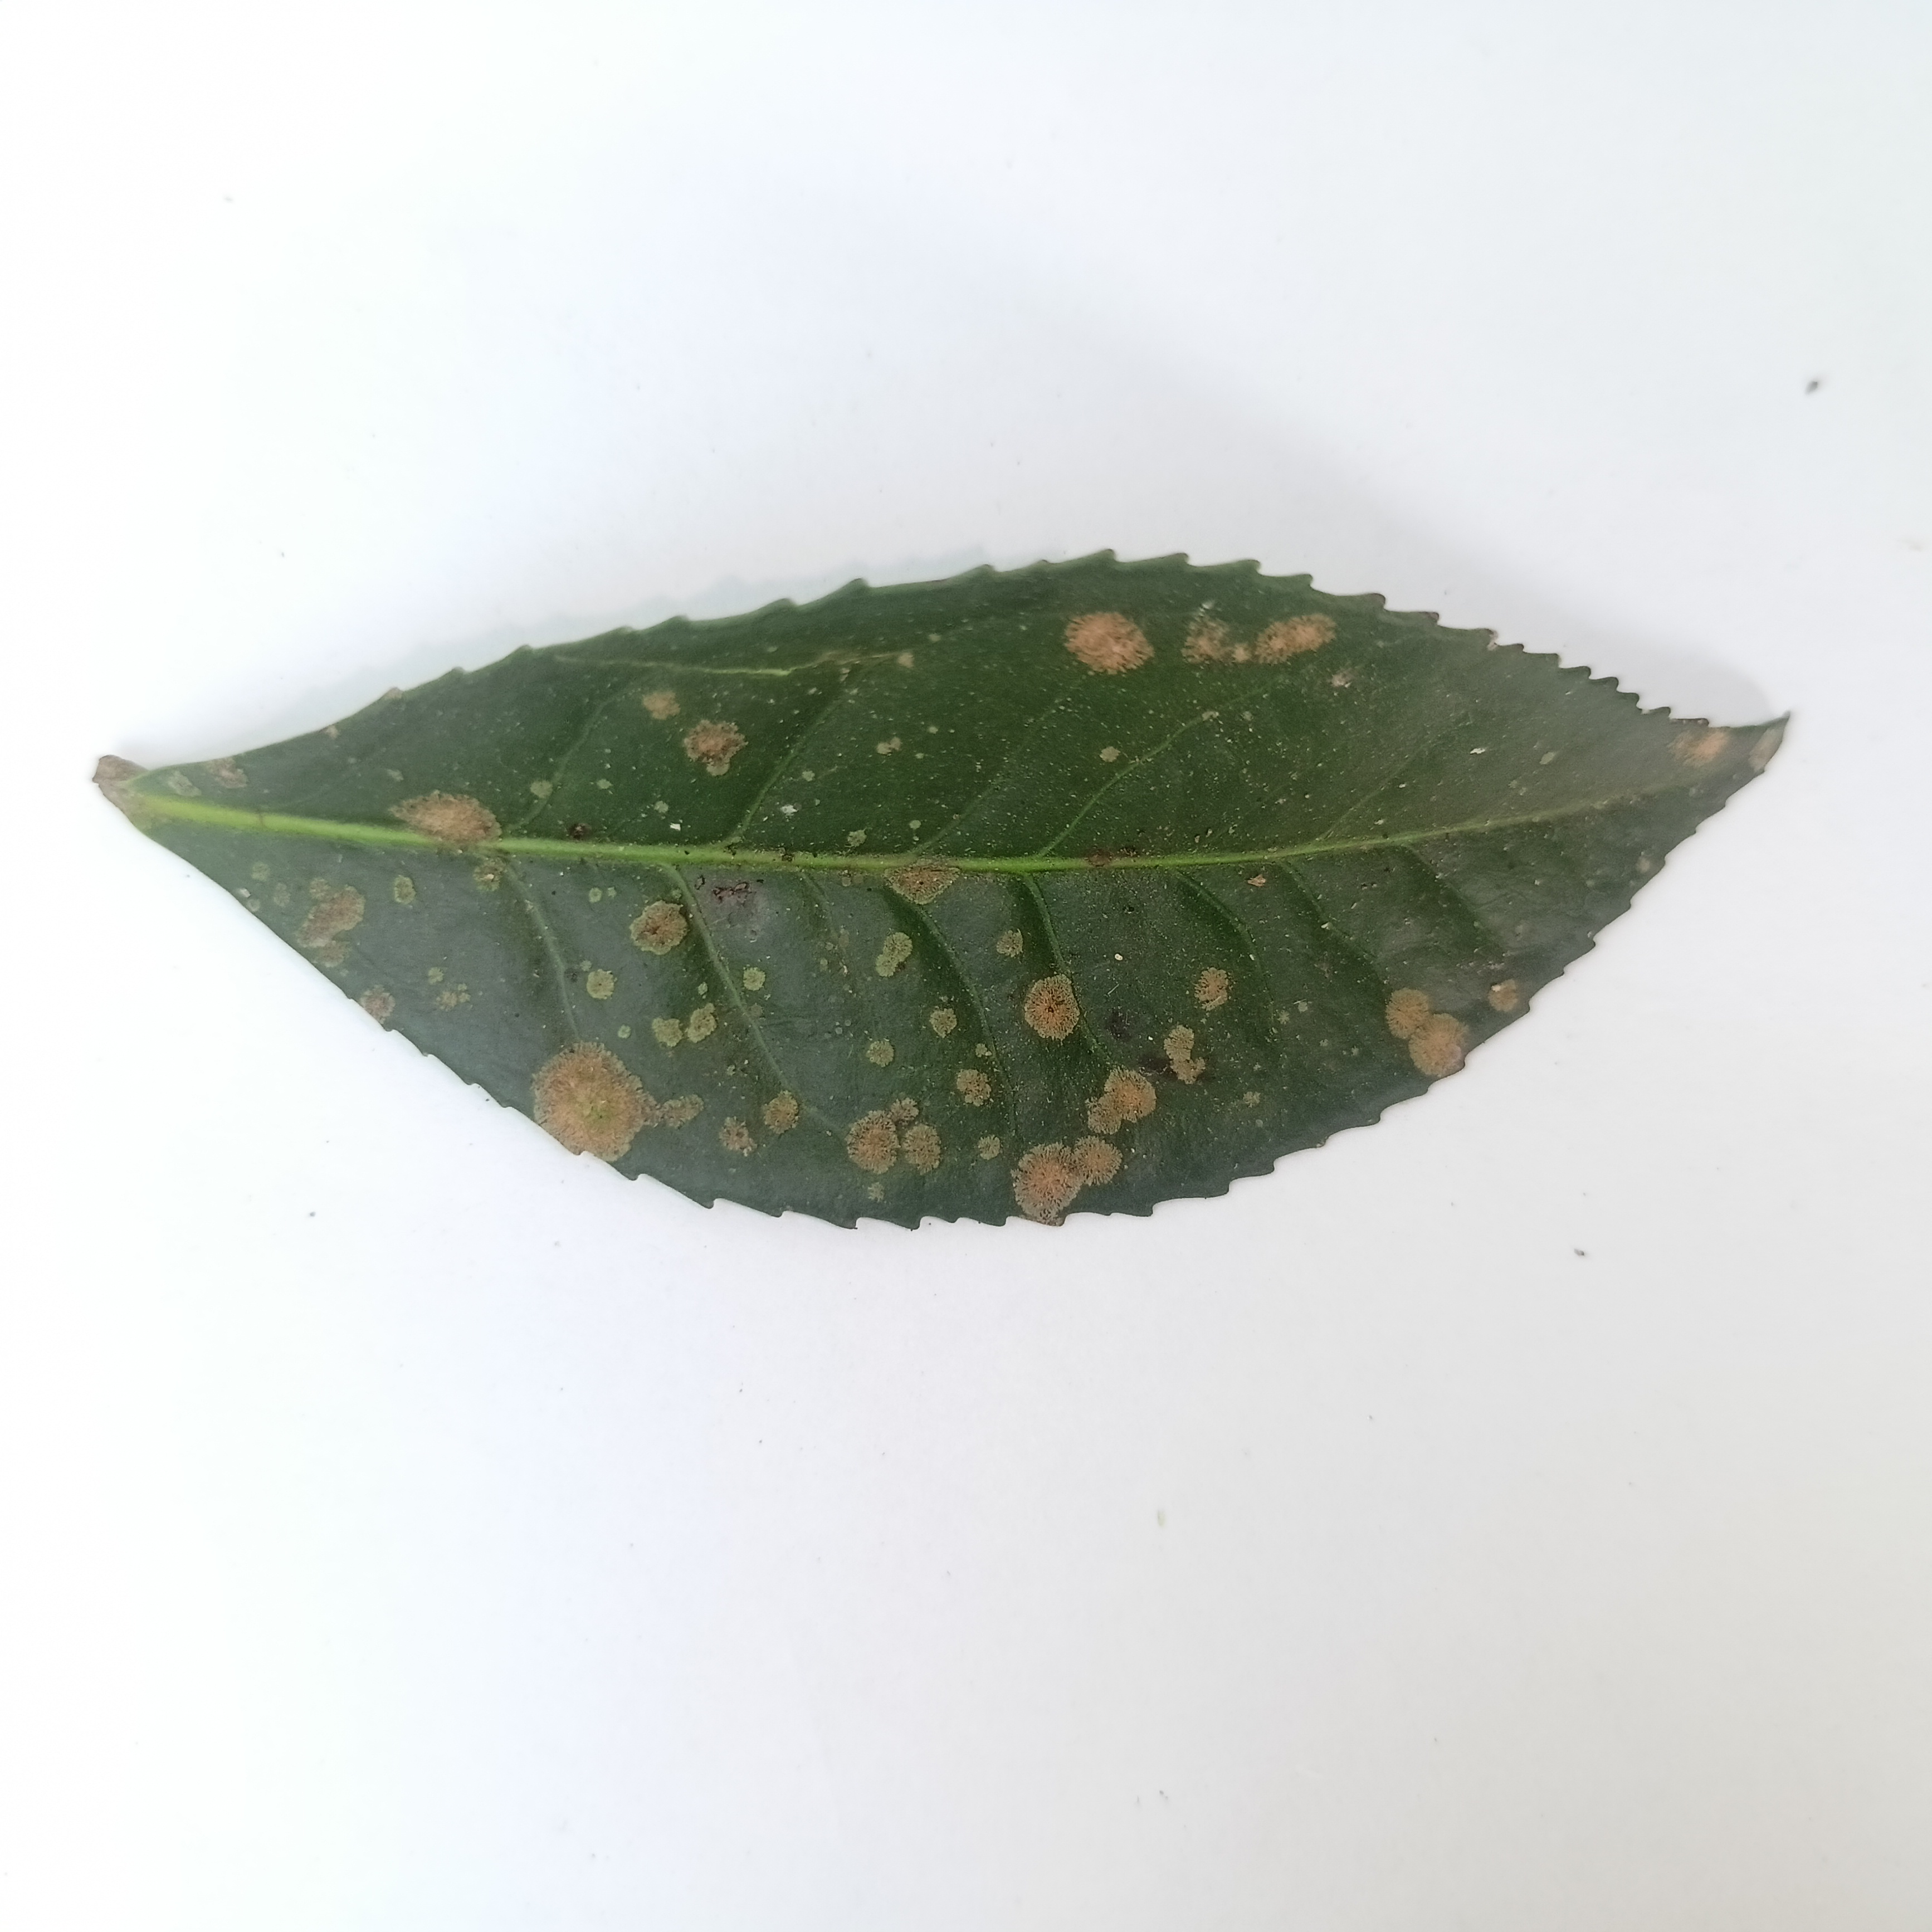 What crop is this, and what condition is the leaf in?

tea, algal leaf
